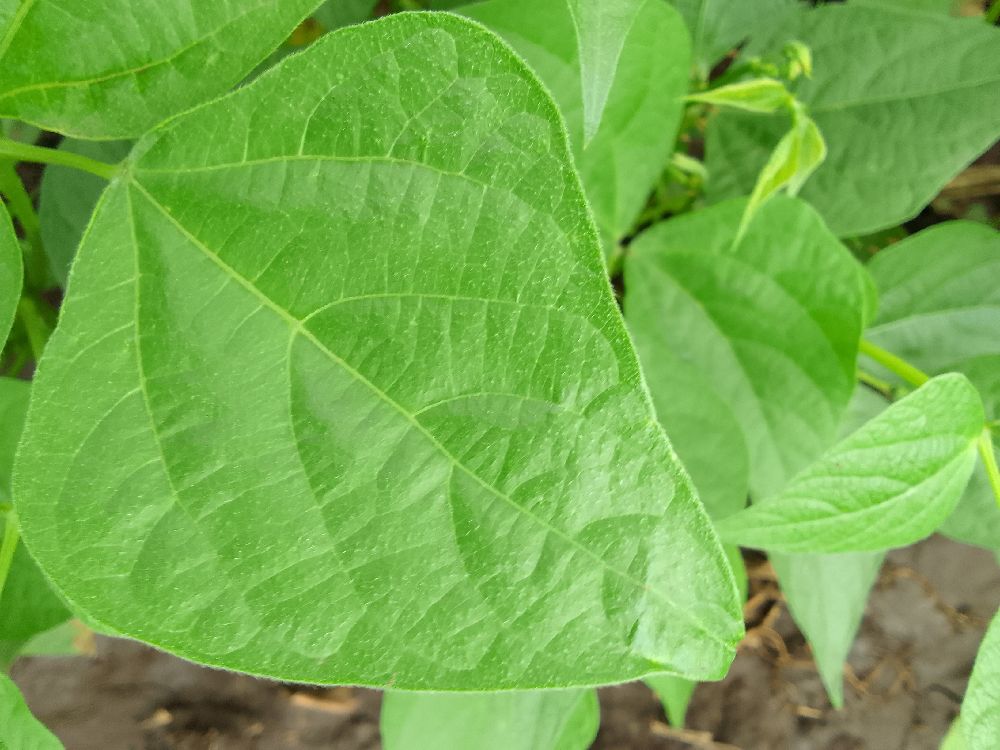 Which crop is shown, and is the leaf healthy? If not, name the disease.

common bean, healthy
